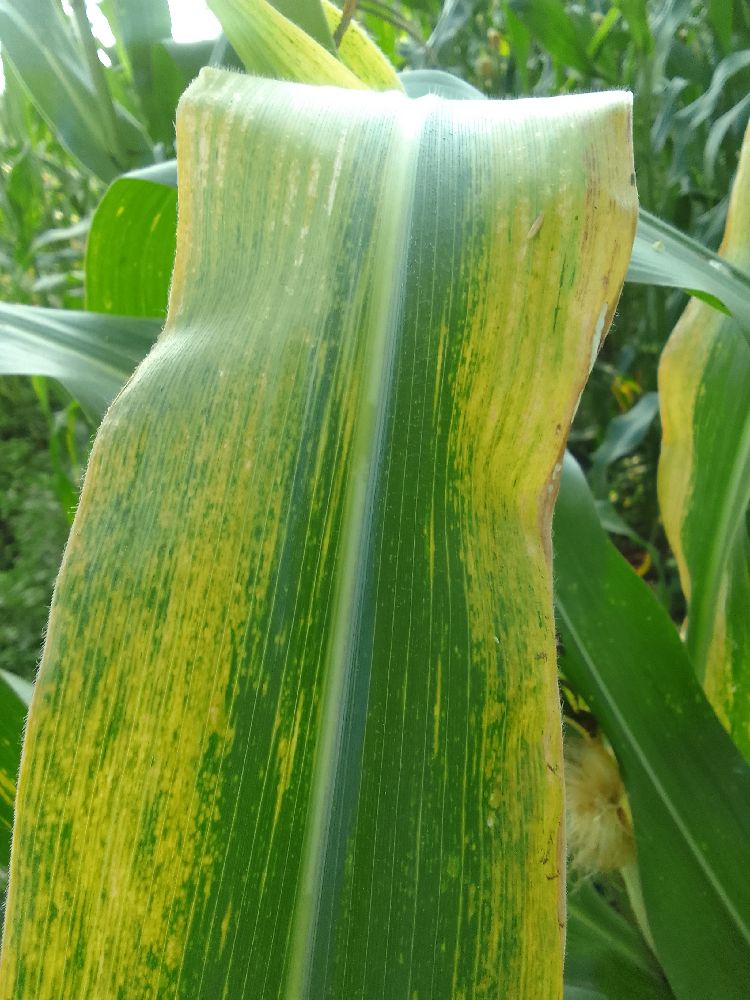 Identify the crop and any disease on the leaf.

maize, maize lethal necrosis
